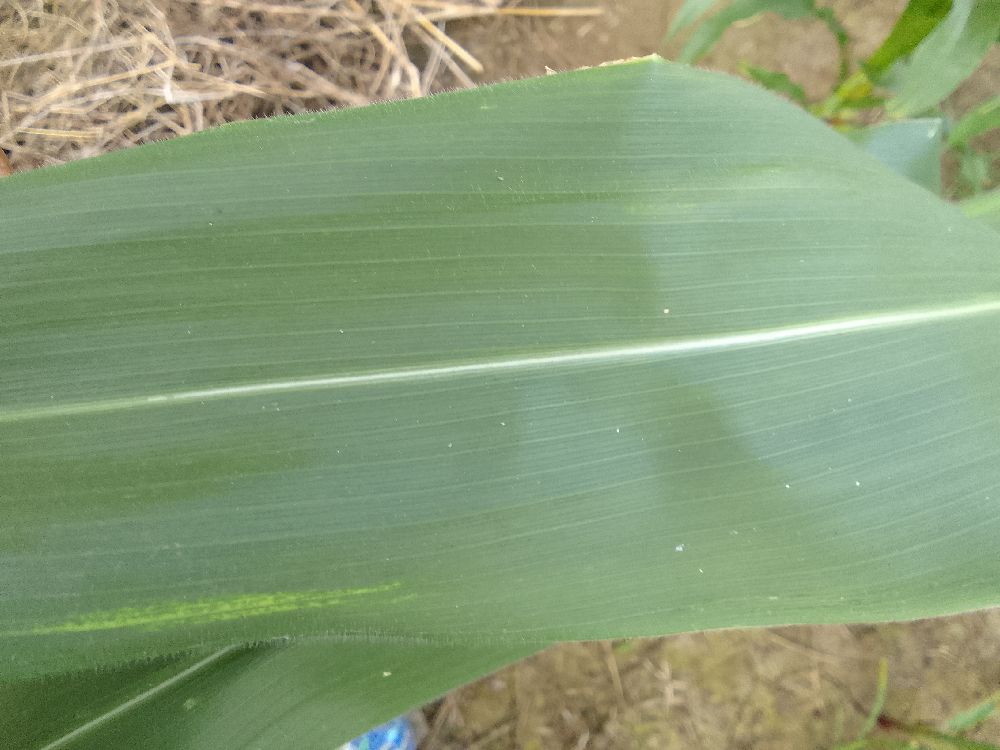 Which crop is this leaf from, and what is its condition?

maize, healthy
